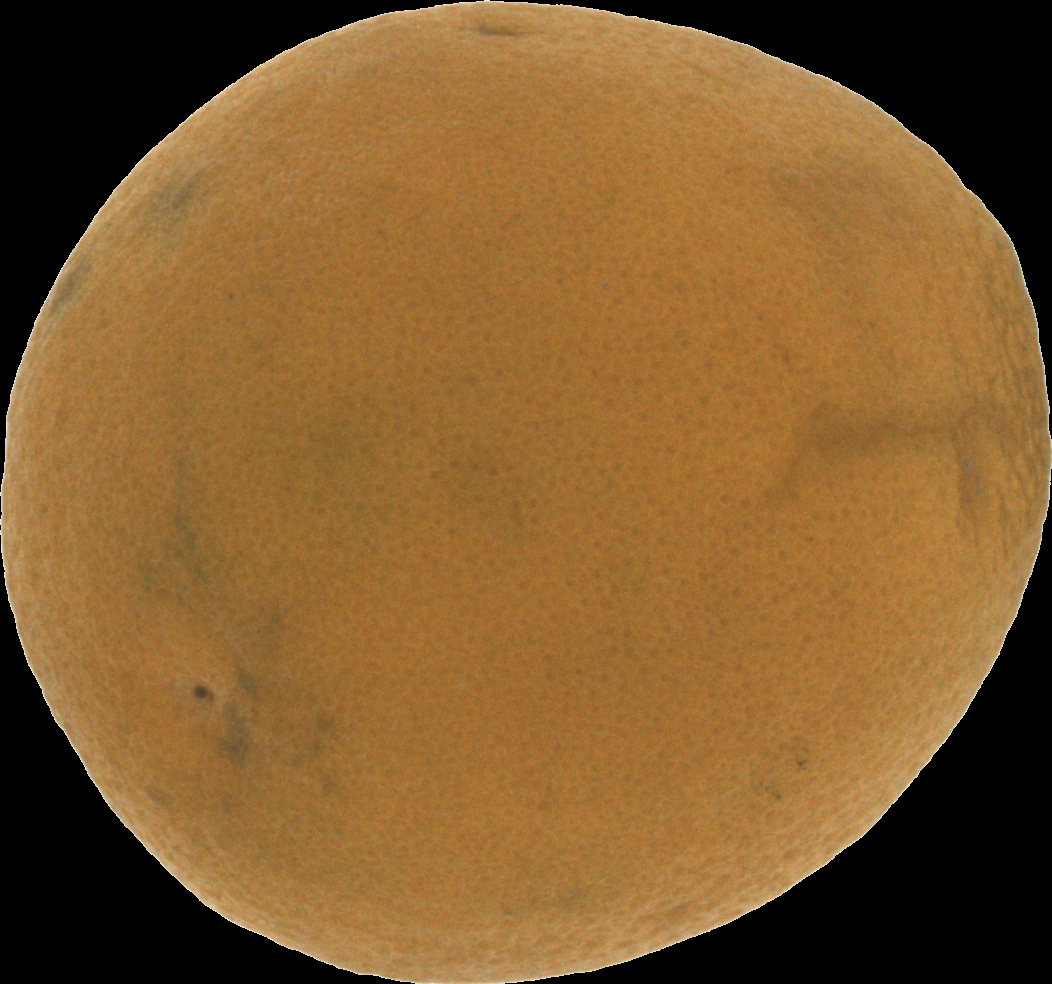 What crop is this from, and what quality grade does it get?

orange, bad
